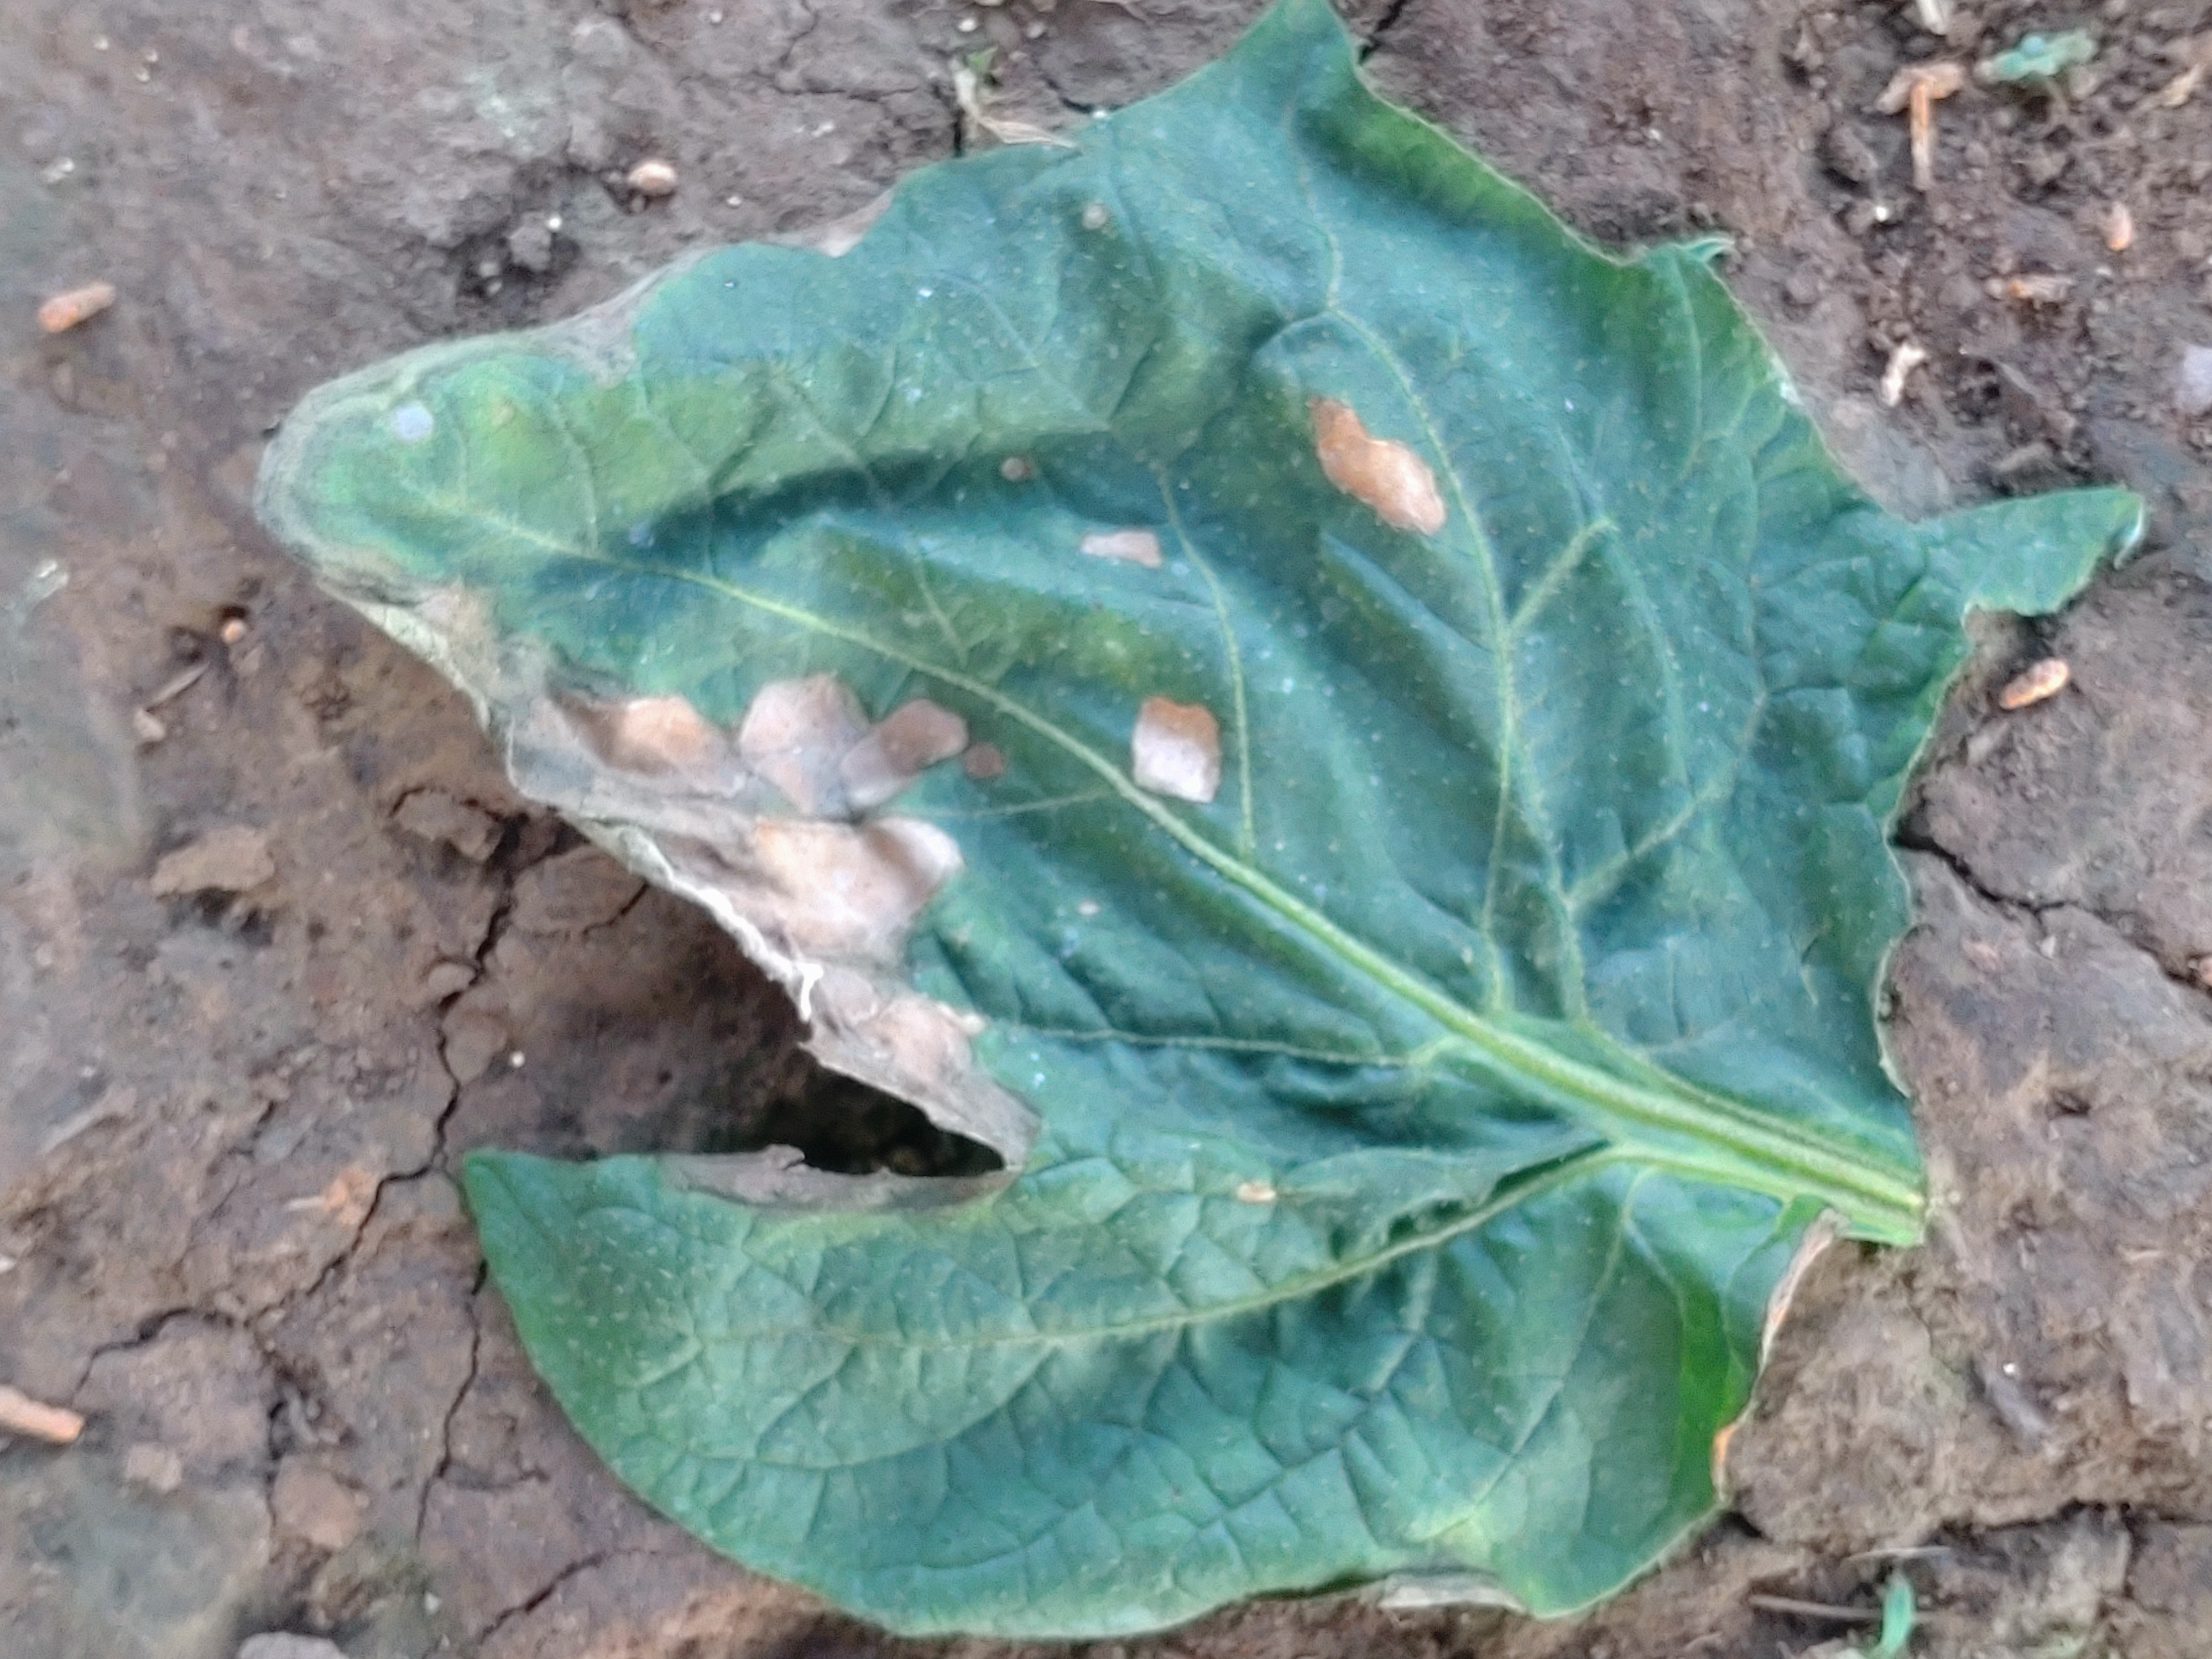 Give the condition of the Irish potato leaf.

early blight
